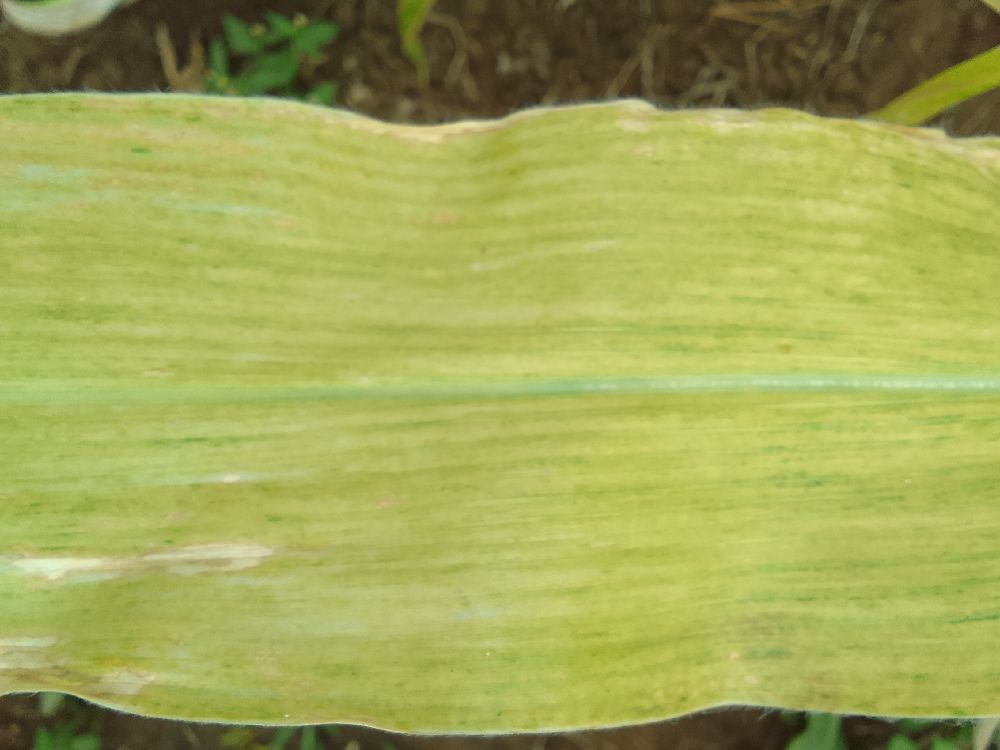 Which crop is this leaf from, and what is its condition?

maize, maize lethal necrosis
